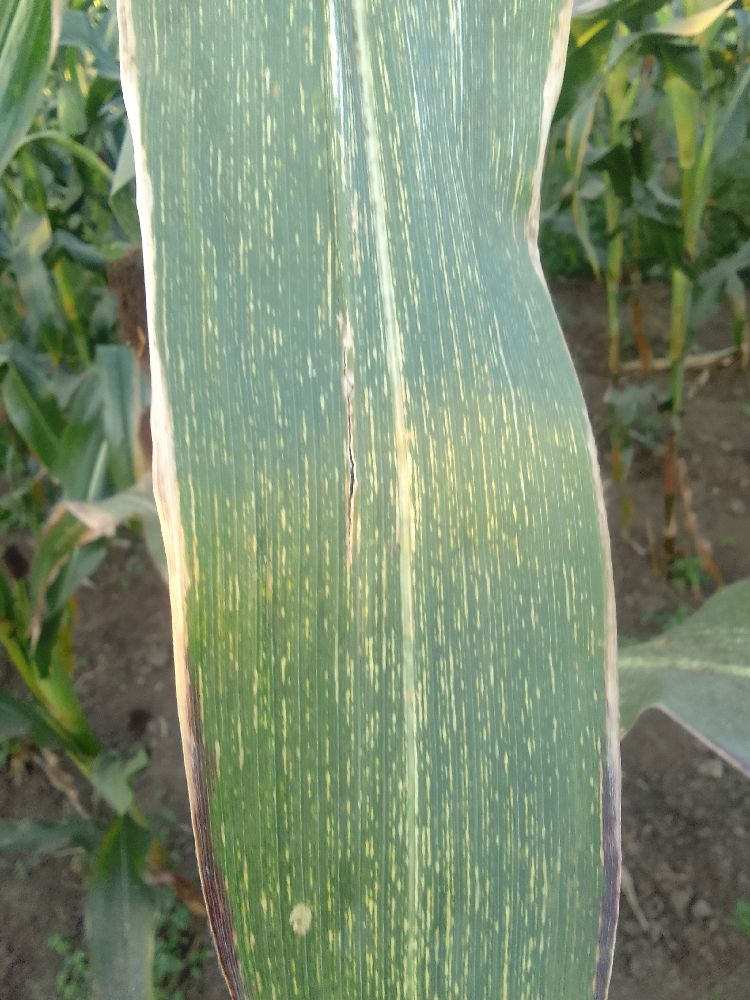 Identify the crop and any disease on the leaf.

maize, maize streak virus
